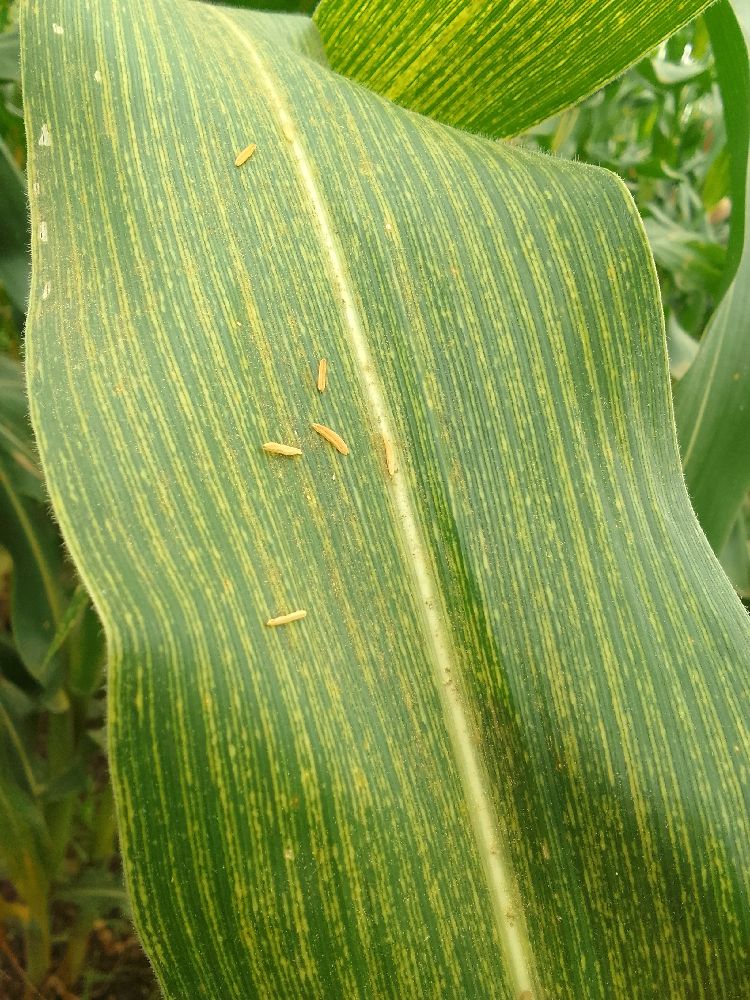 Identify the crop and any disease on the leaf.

maize, maize streak virus
